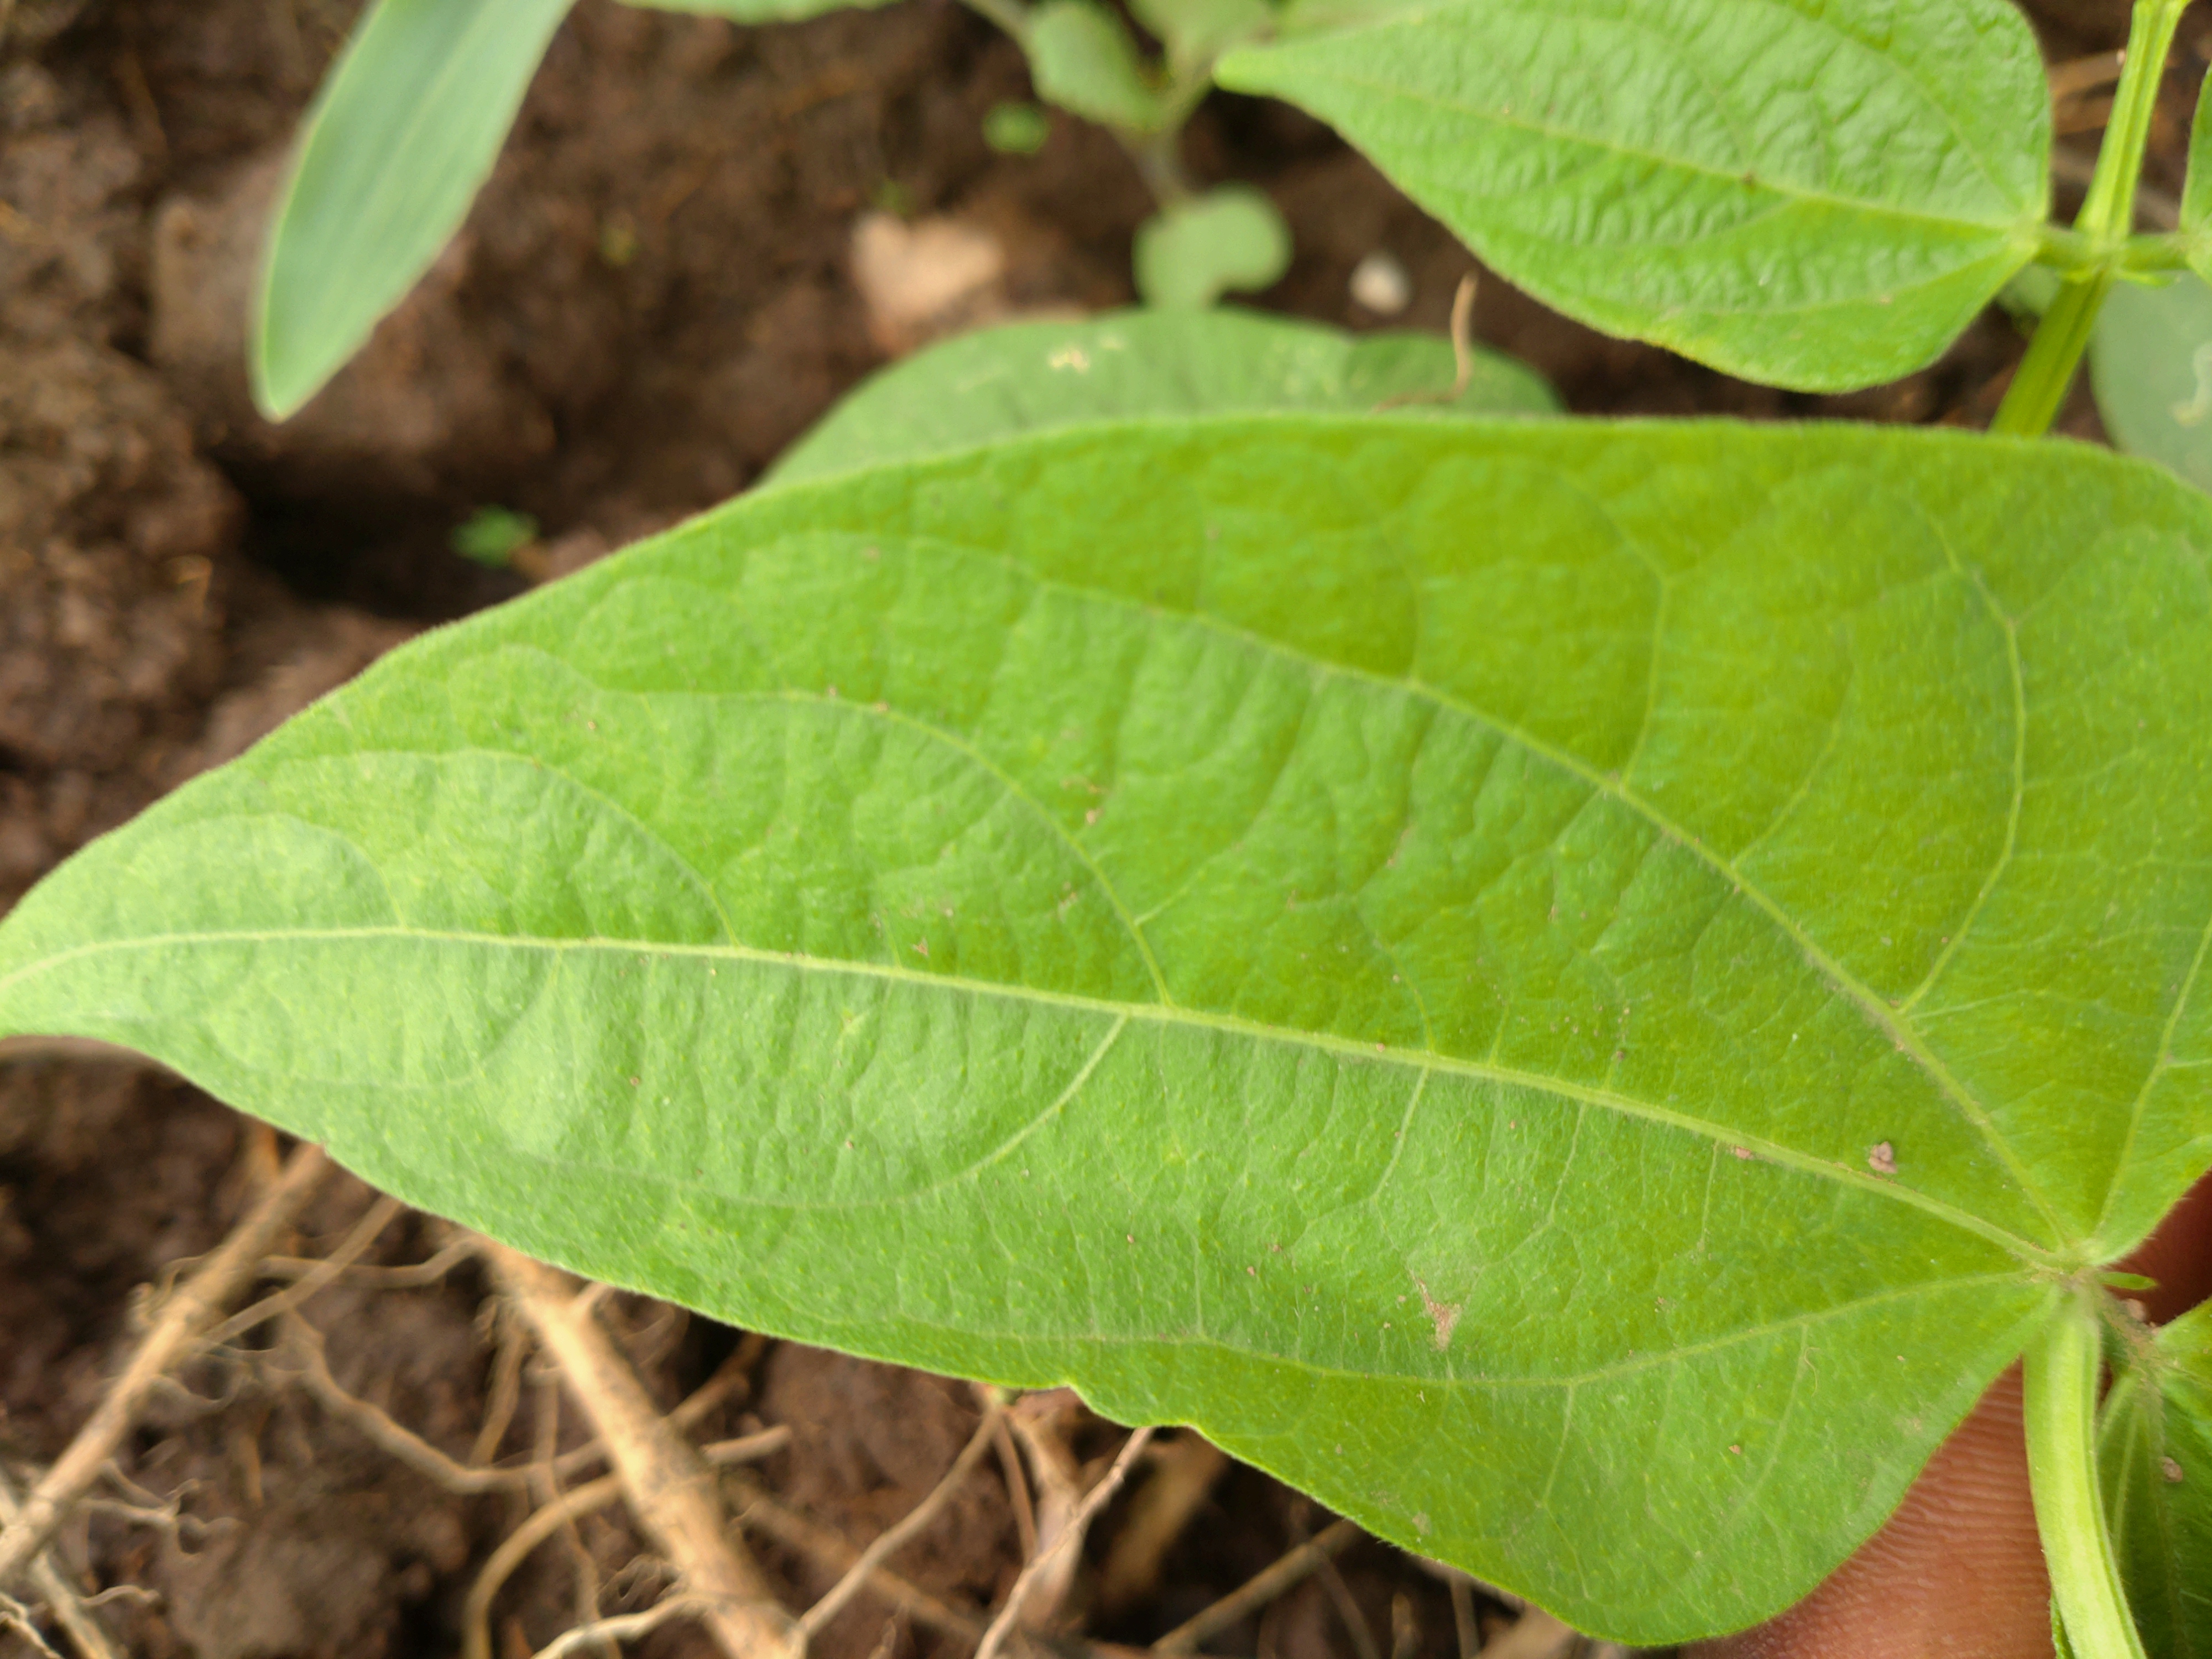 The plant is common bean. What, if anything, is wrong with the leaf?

healthy
